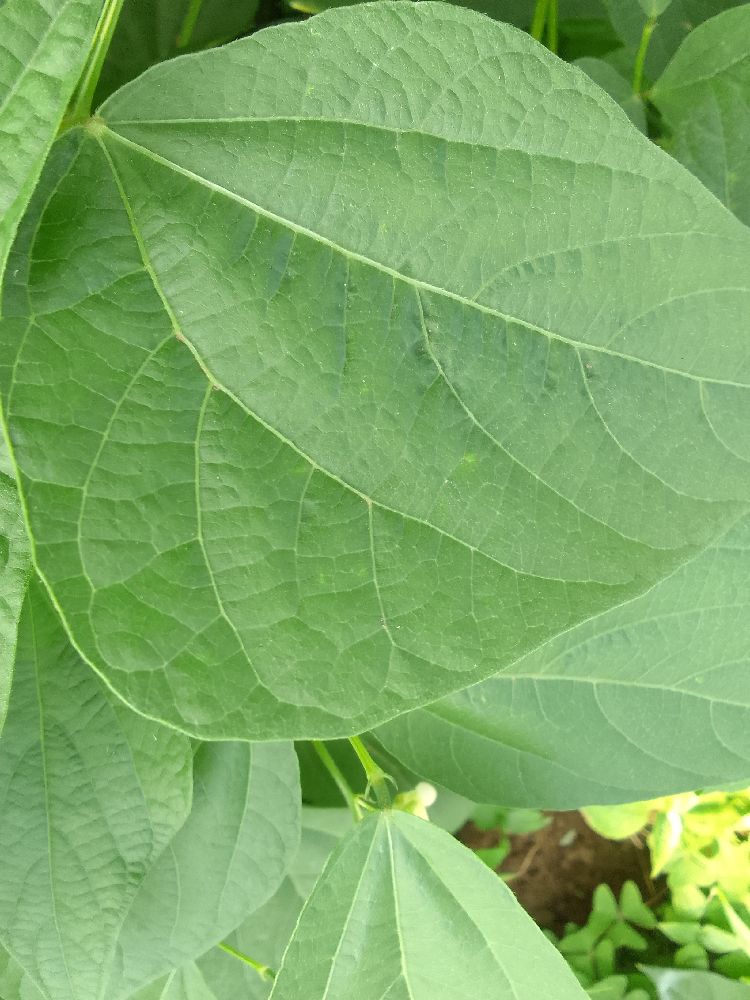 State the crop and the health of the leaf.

common bean, healthy
